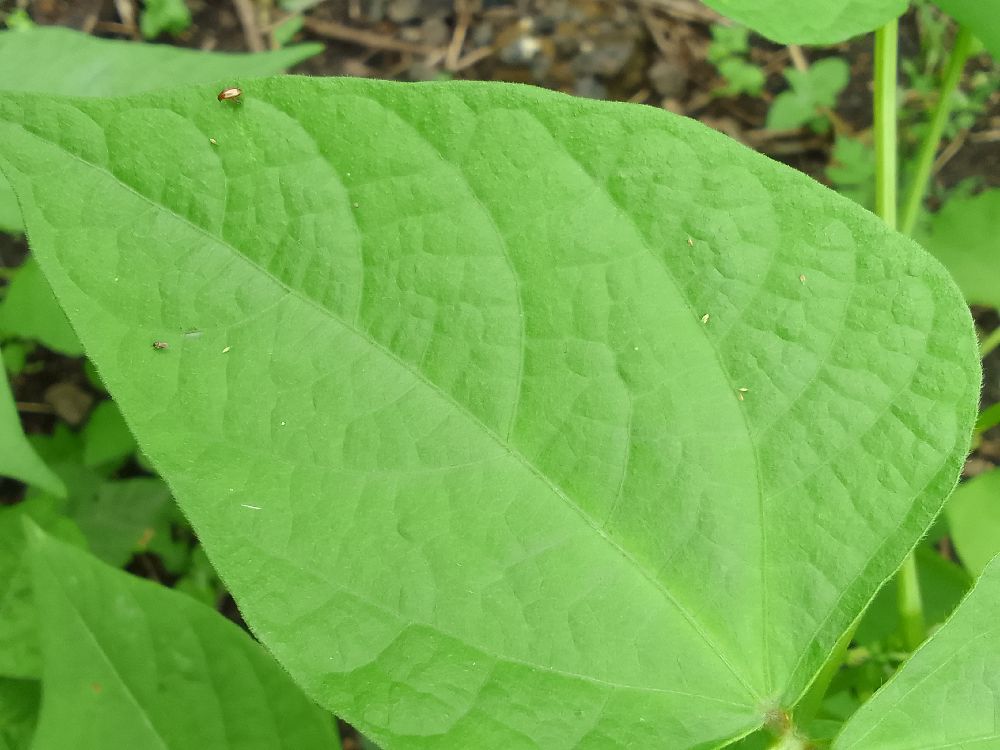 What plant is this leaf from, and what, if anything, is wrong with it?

common bean, healthy
